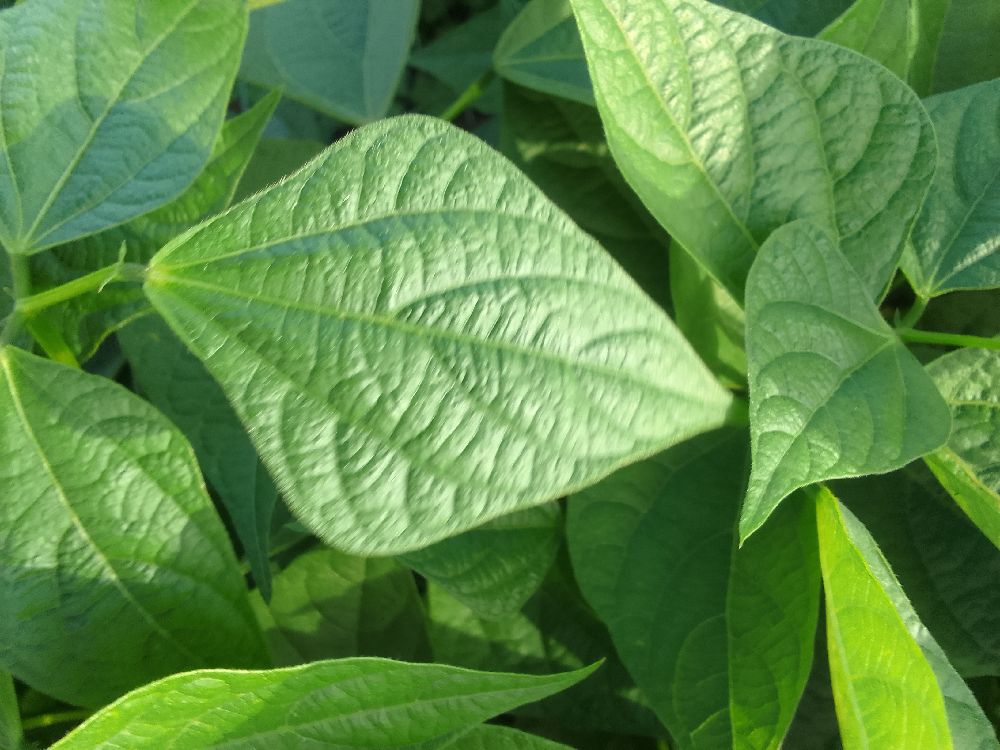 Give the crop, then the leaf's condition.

common bean, healthy
